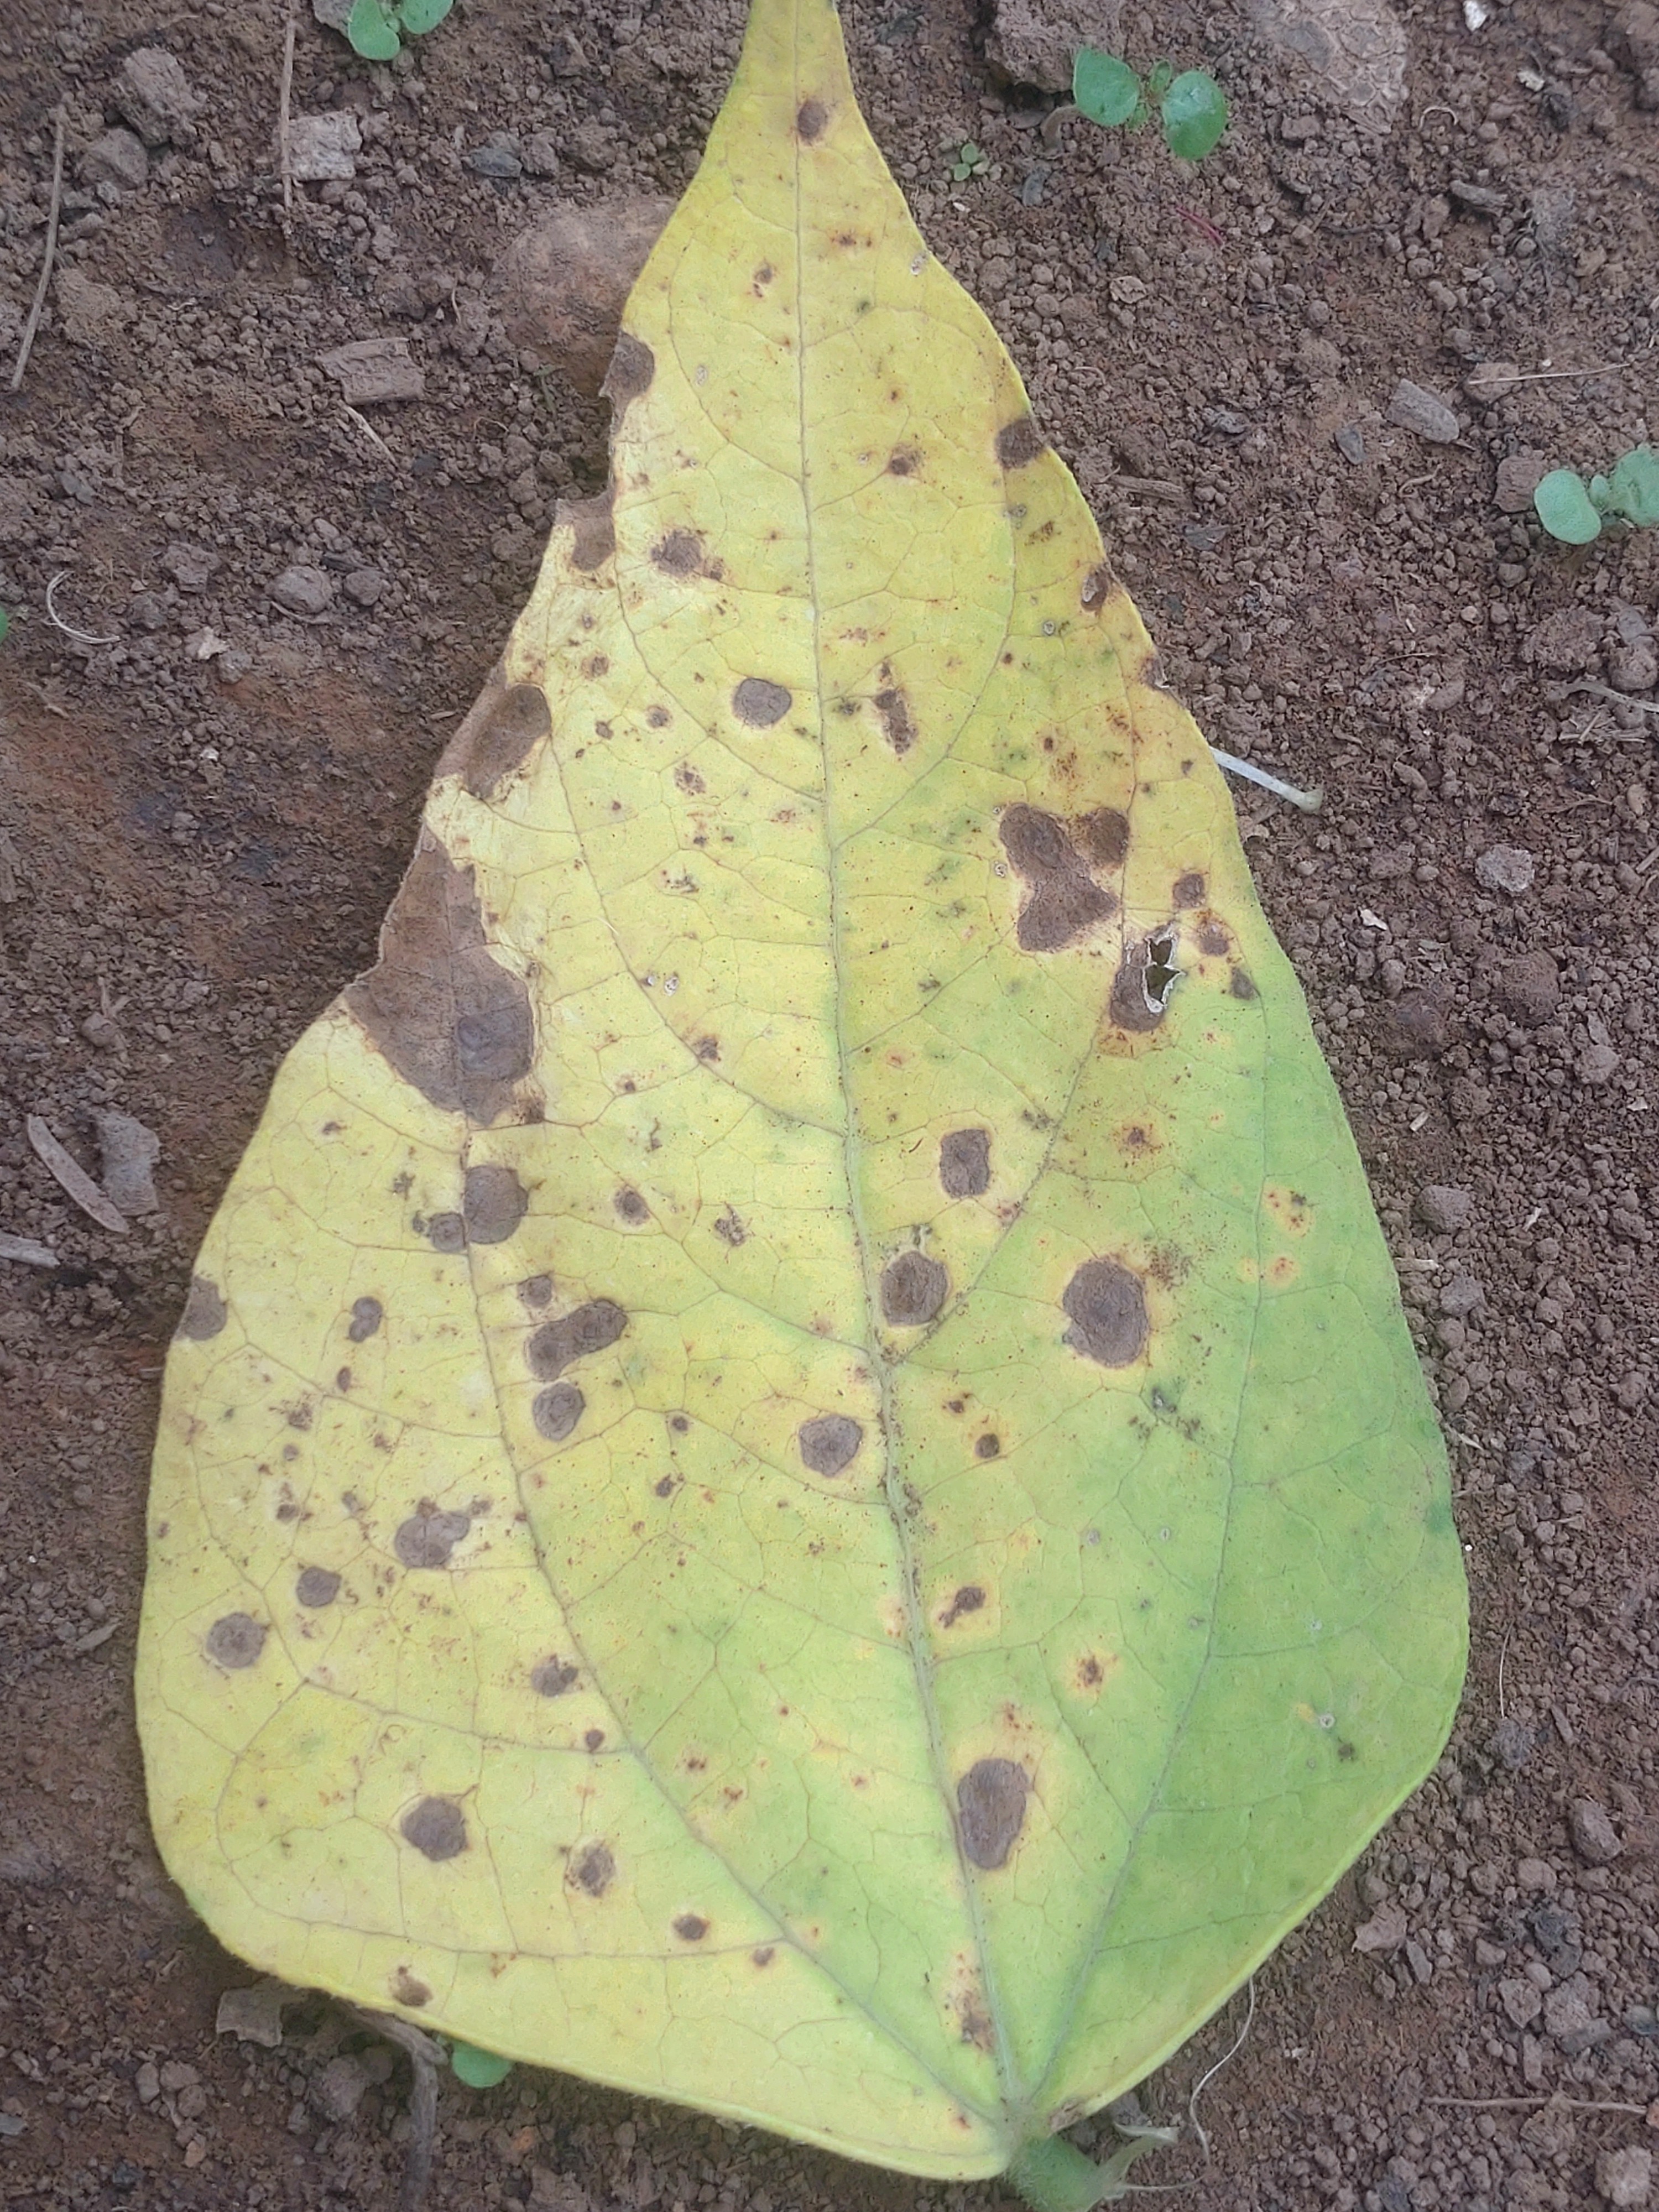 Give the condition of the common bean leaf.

anthracnose
